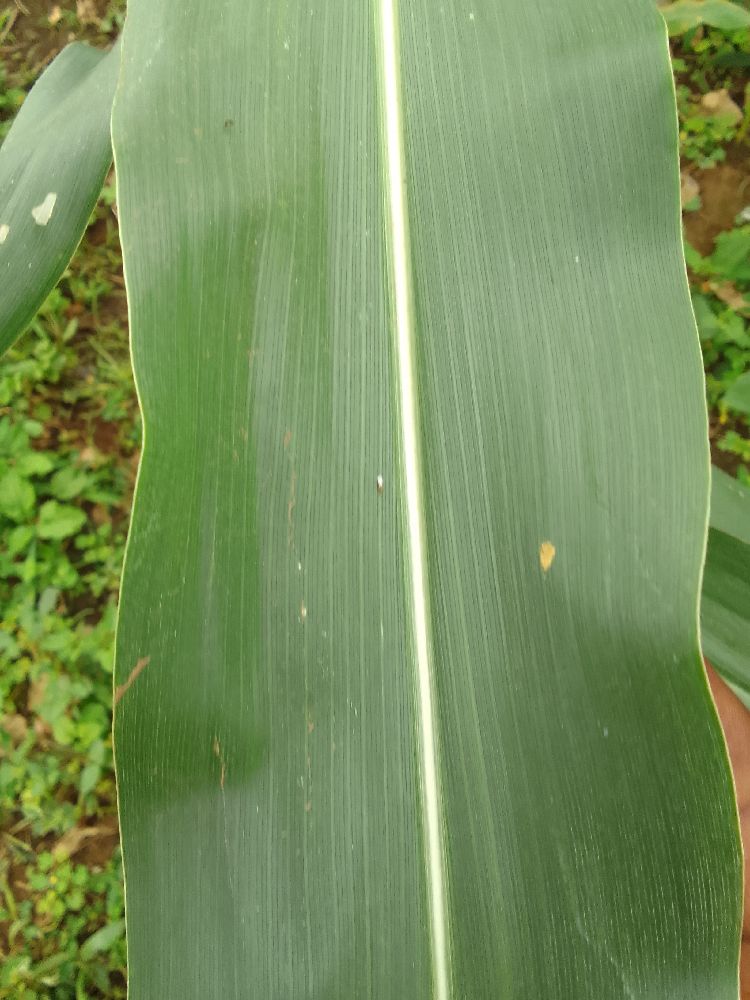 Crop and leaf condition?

maize, healthy
